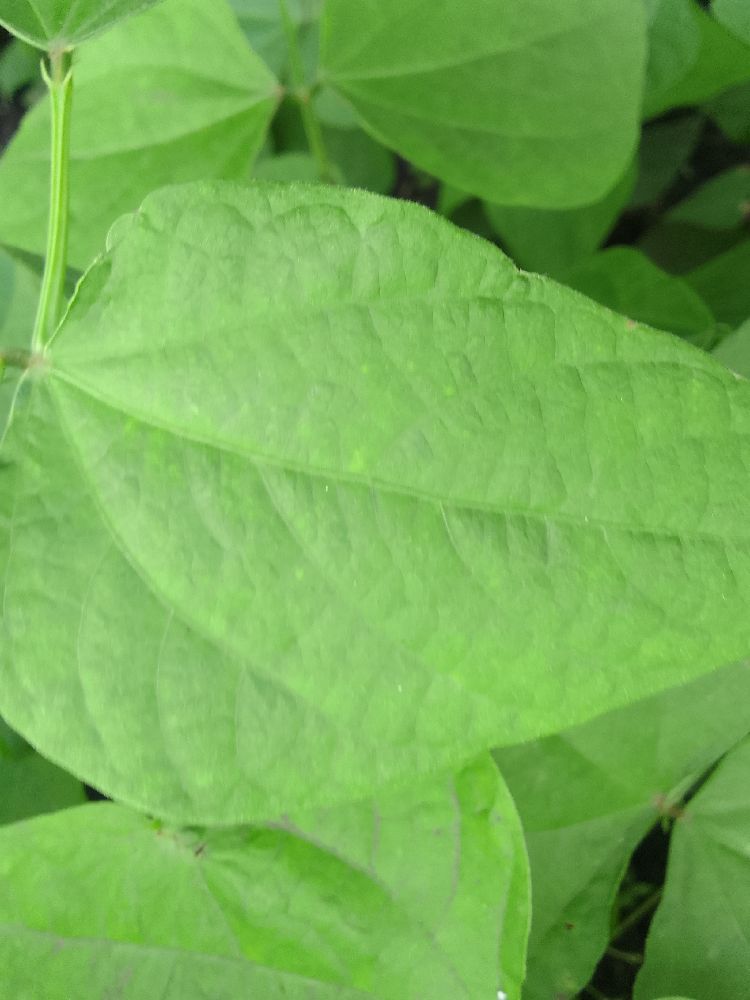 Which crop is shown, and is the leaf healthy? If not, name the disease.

common bean, healthy
